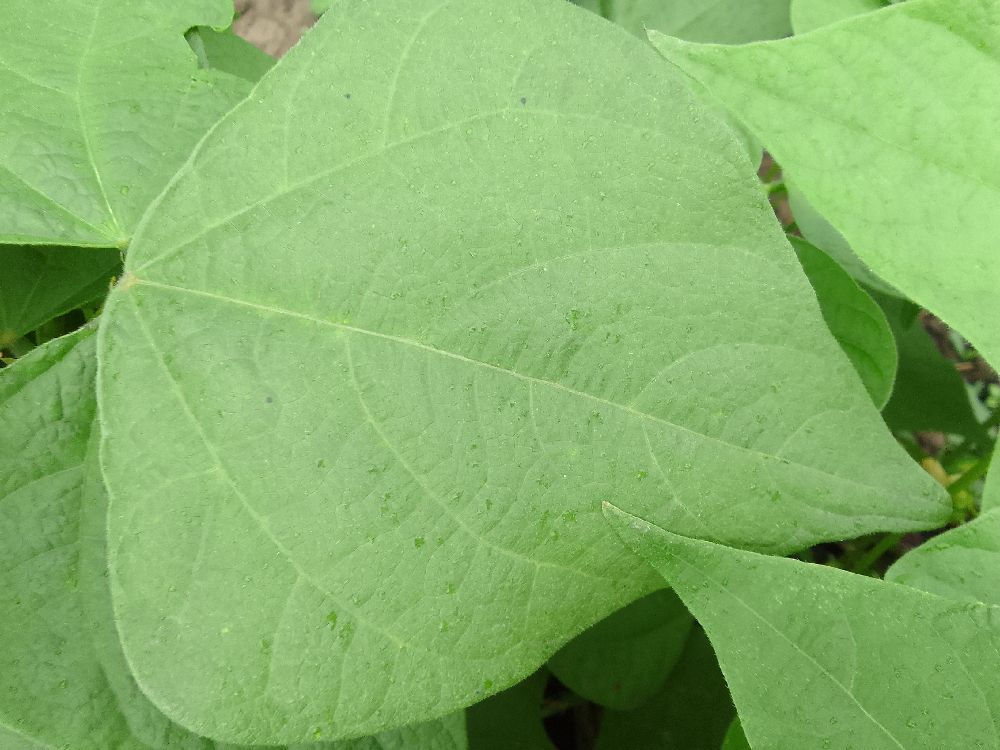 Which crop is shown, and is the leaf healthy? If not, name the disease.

common bean, healthy
